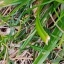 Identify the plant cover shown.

grass
